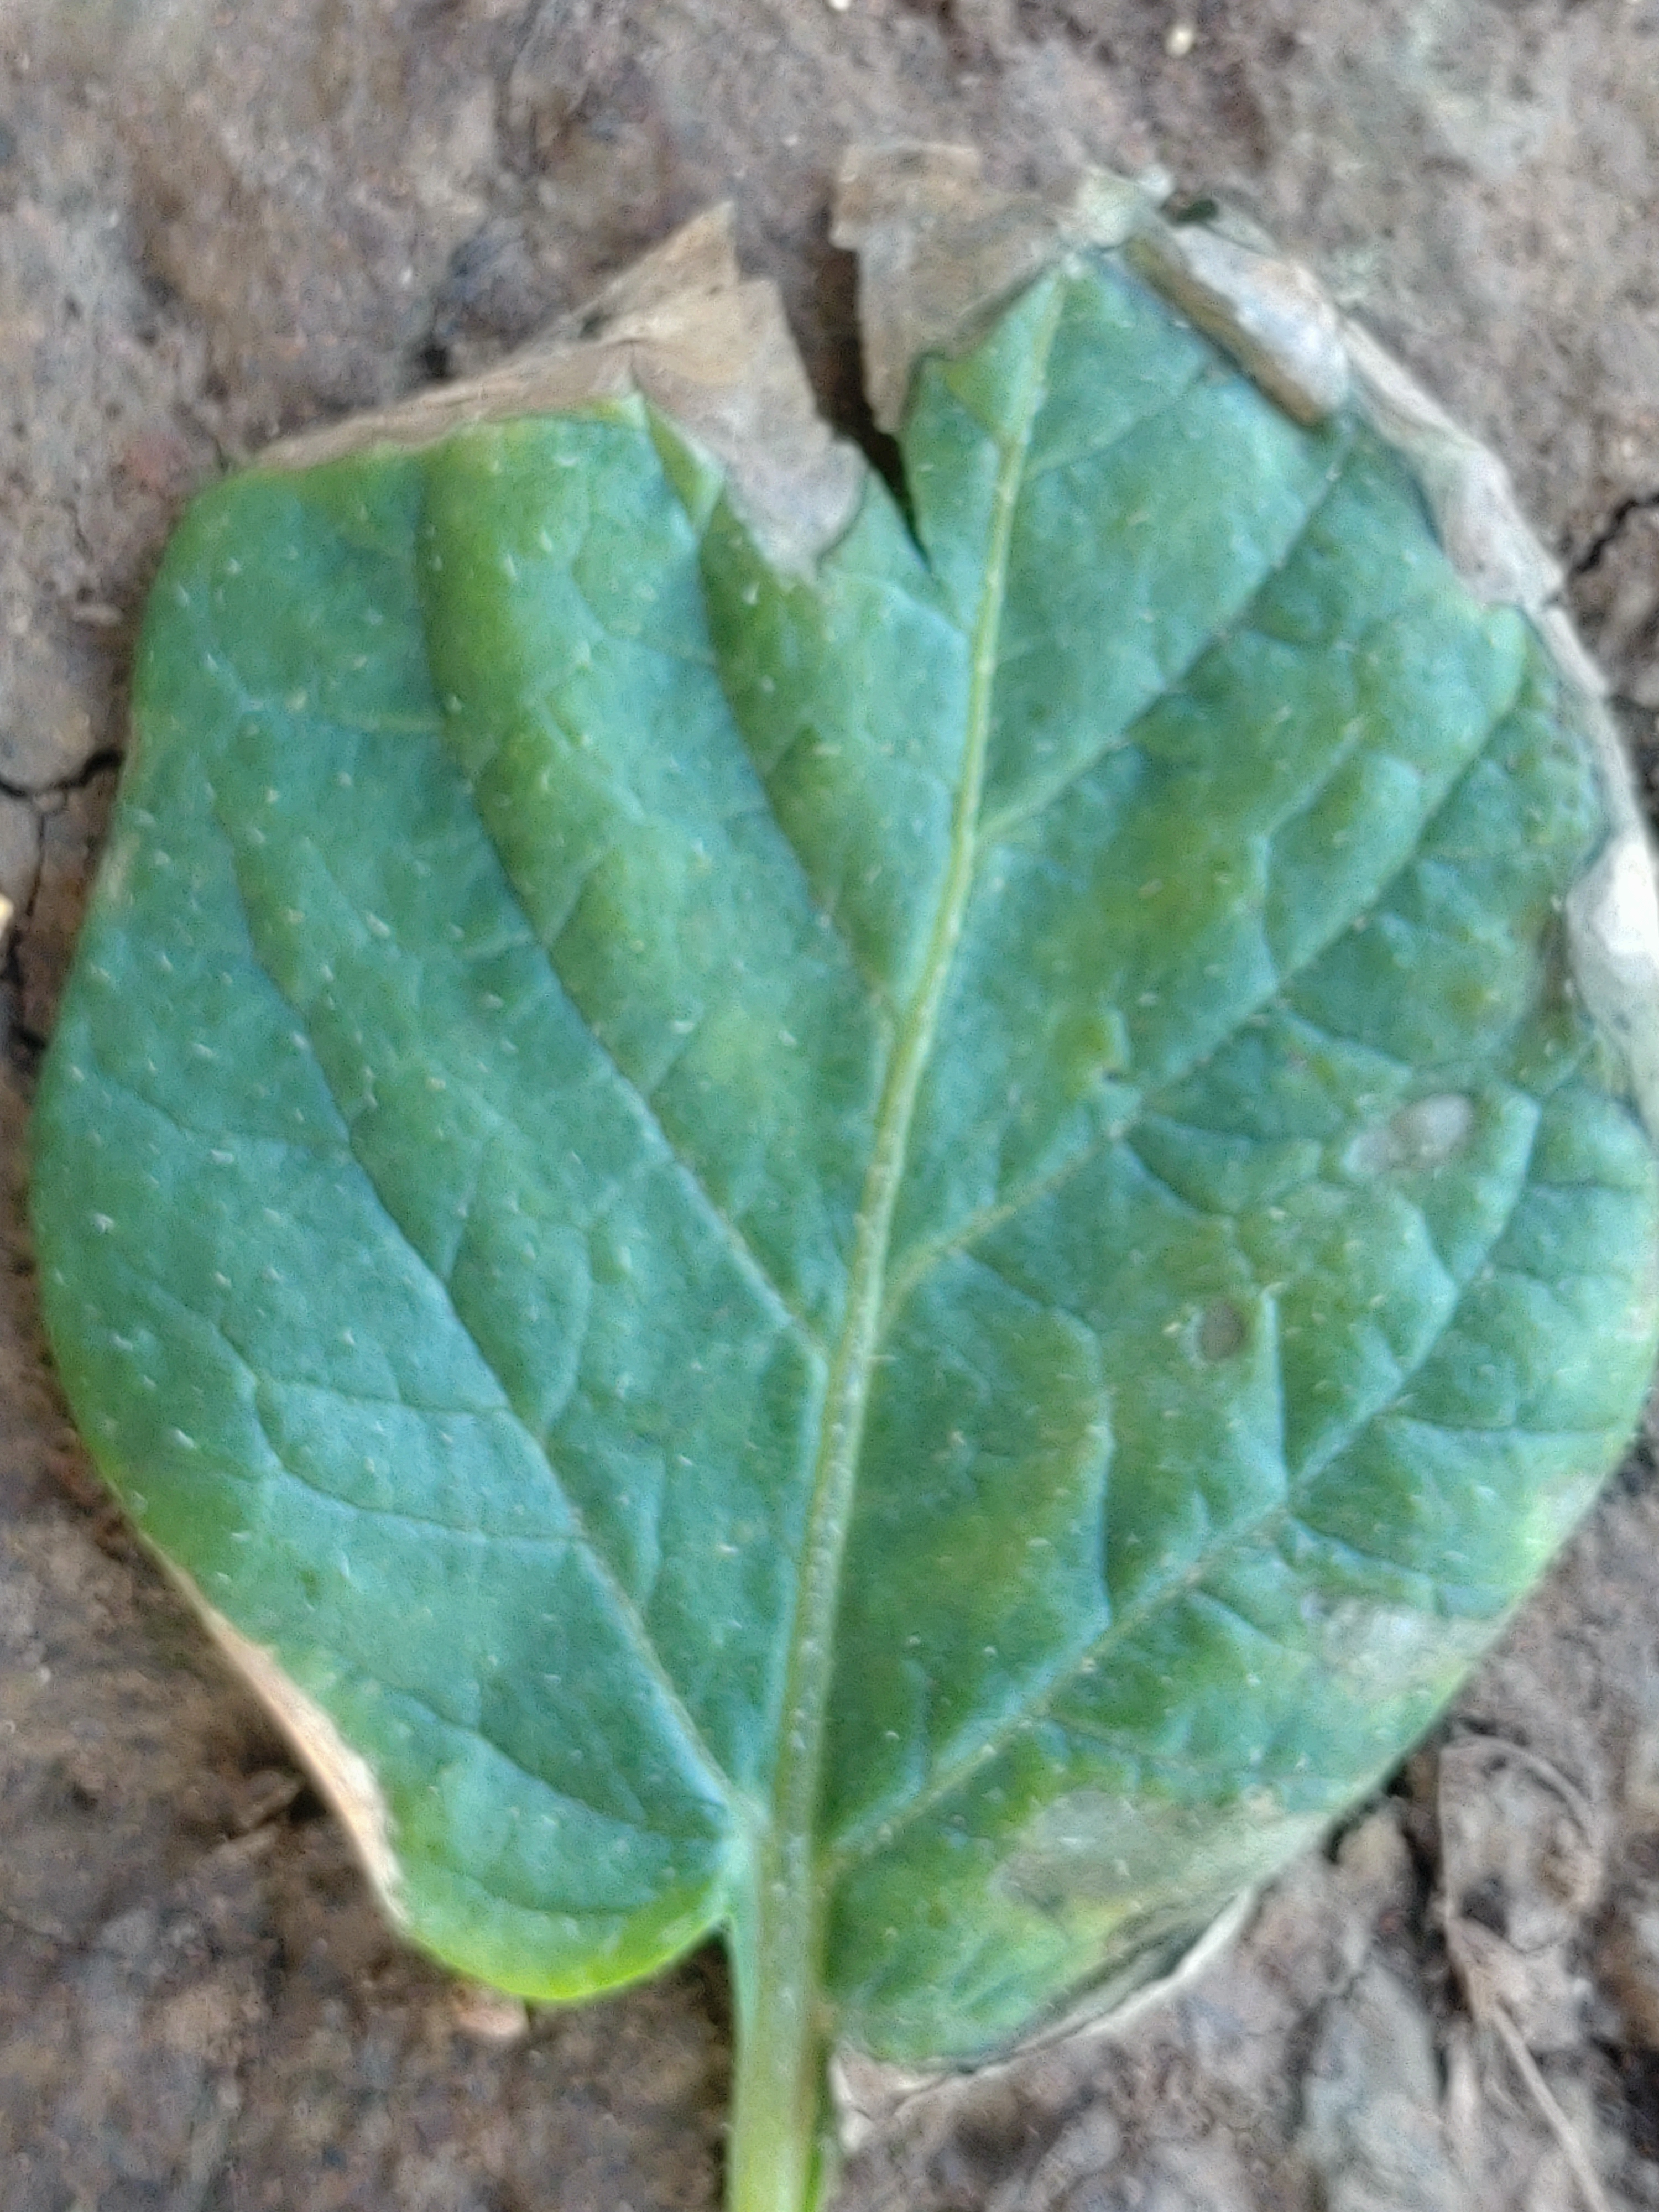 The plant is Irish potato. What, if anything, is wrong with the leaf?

early blight
